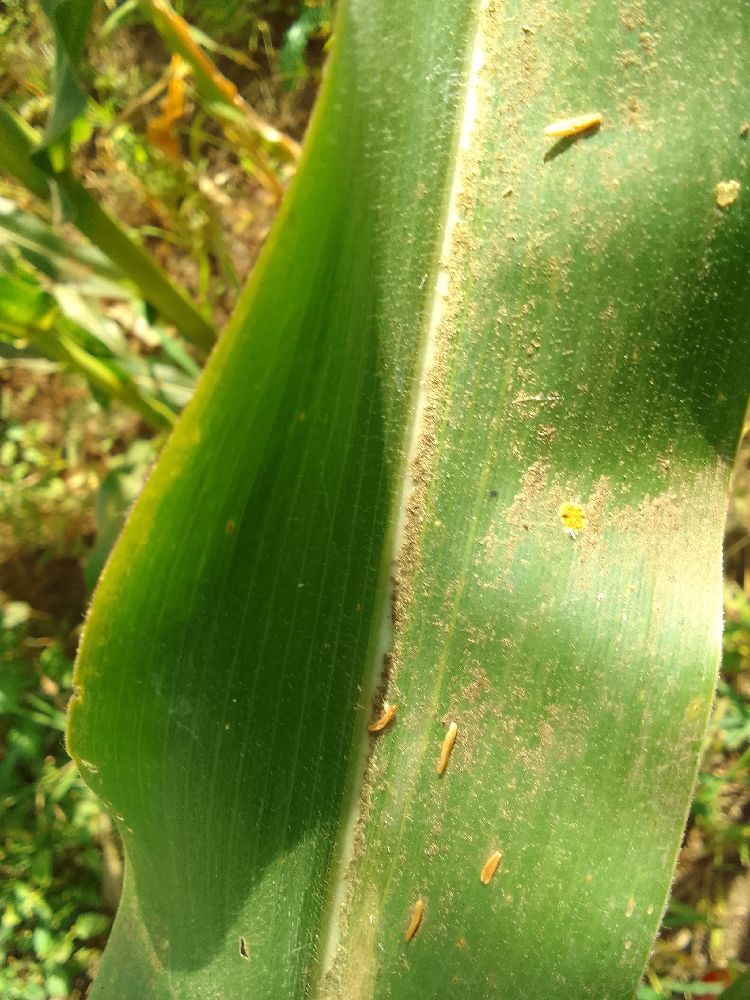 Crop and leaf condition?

maize, healthy
